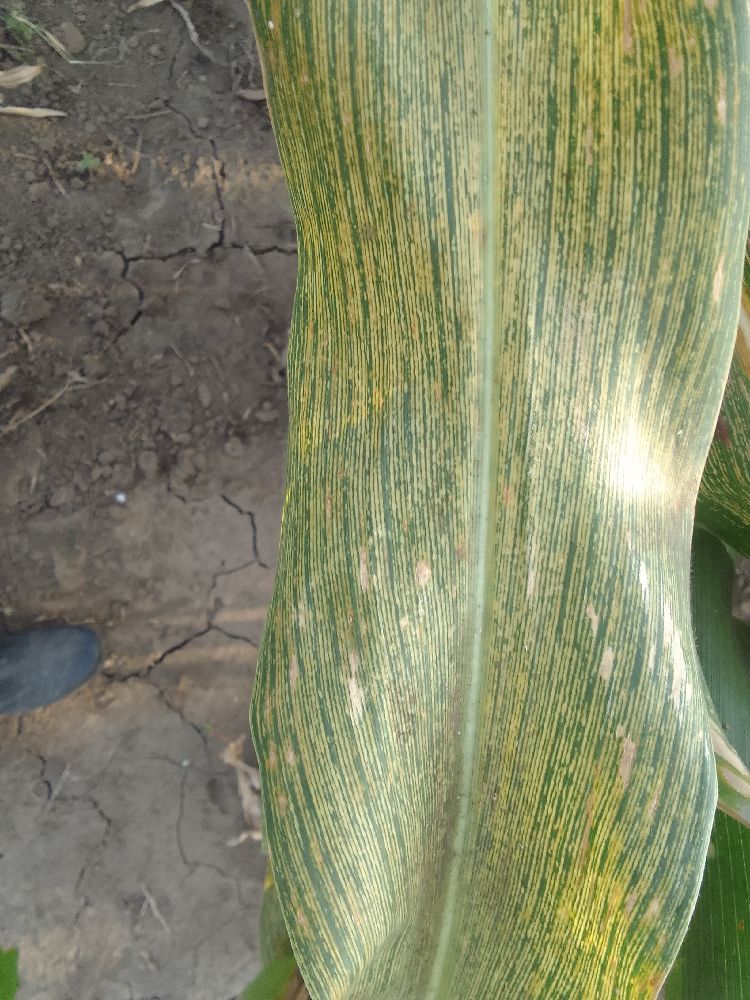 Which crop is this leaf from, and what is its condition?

maize, maize streak virus
